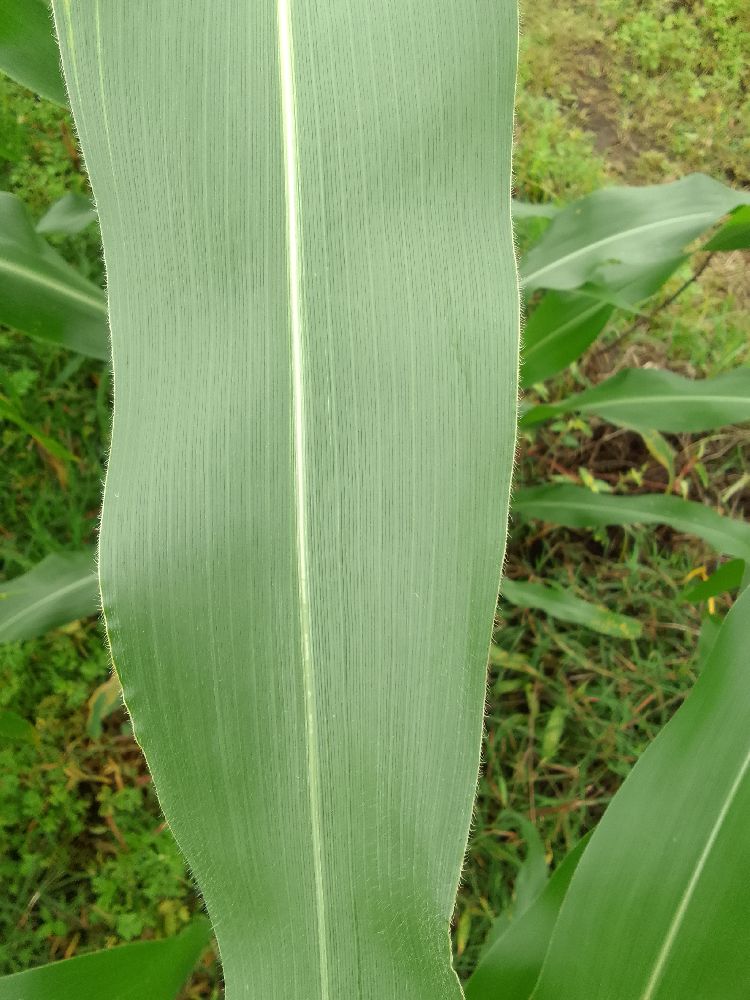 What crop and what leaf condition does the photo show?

maize, healthy
